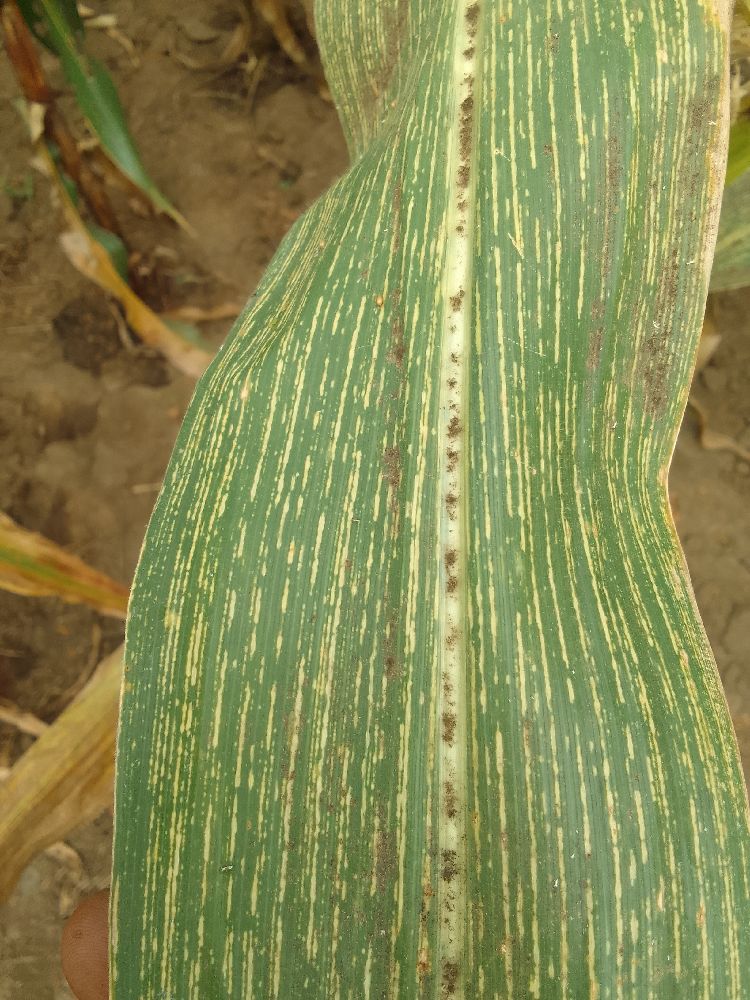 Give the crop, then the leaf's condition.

maize, maize streak virus
